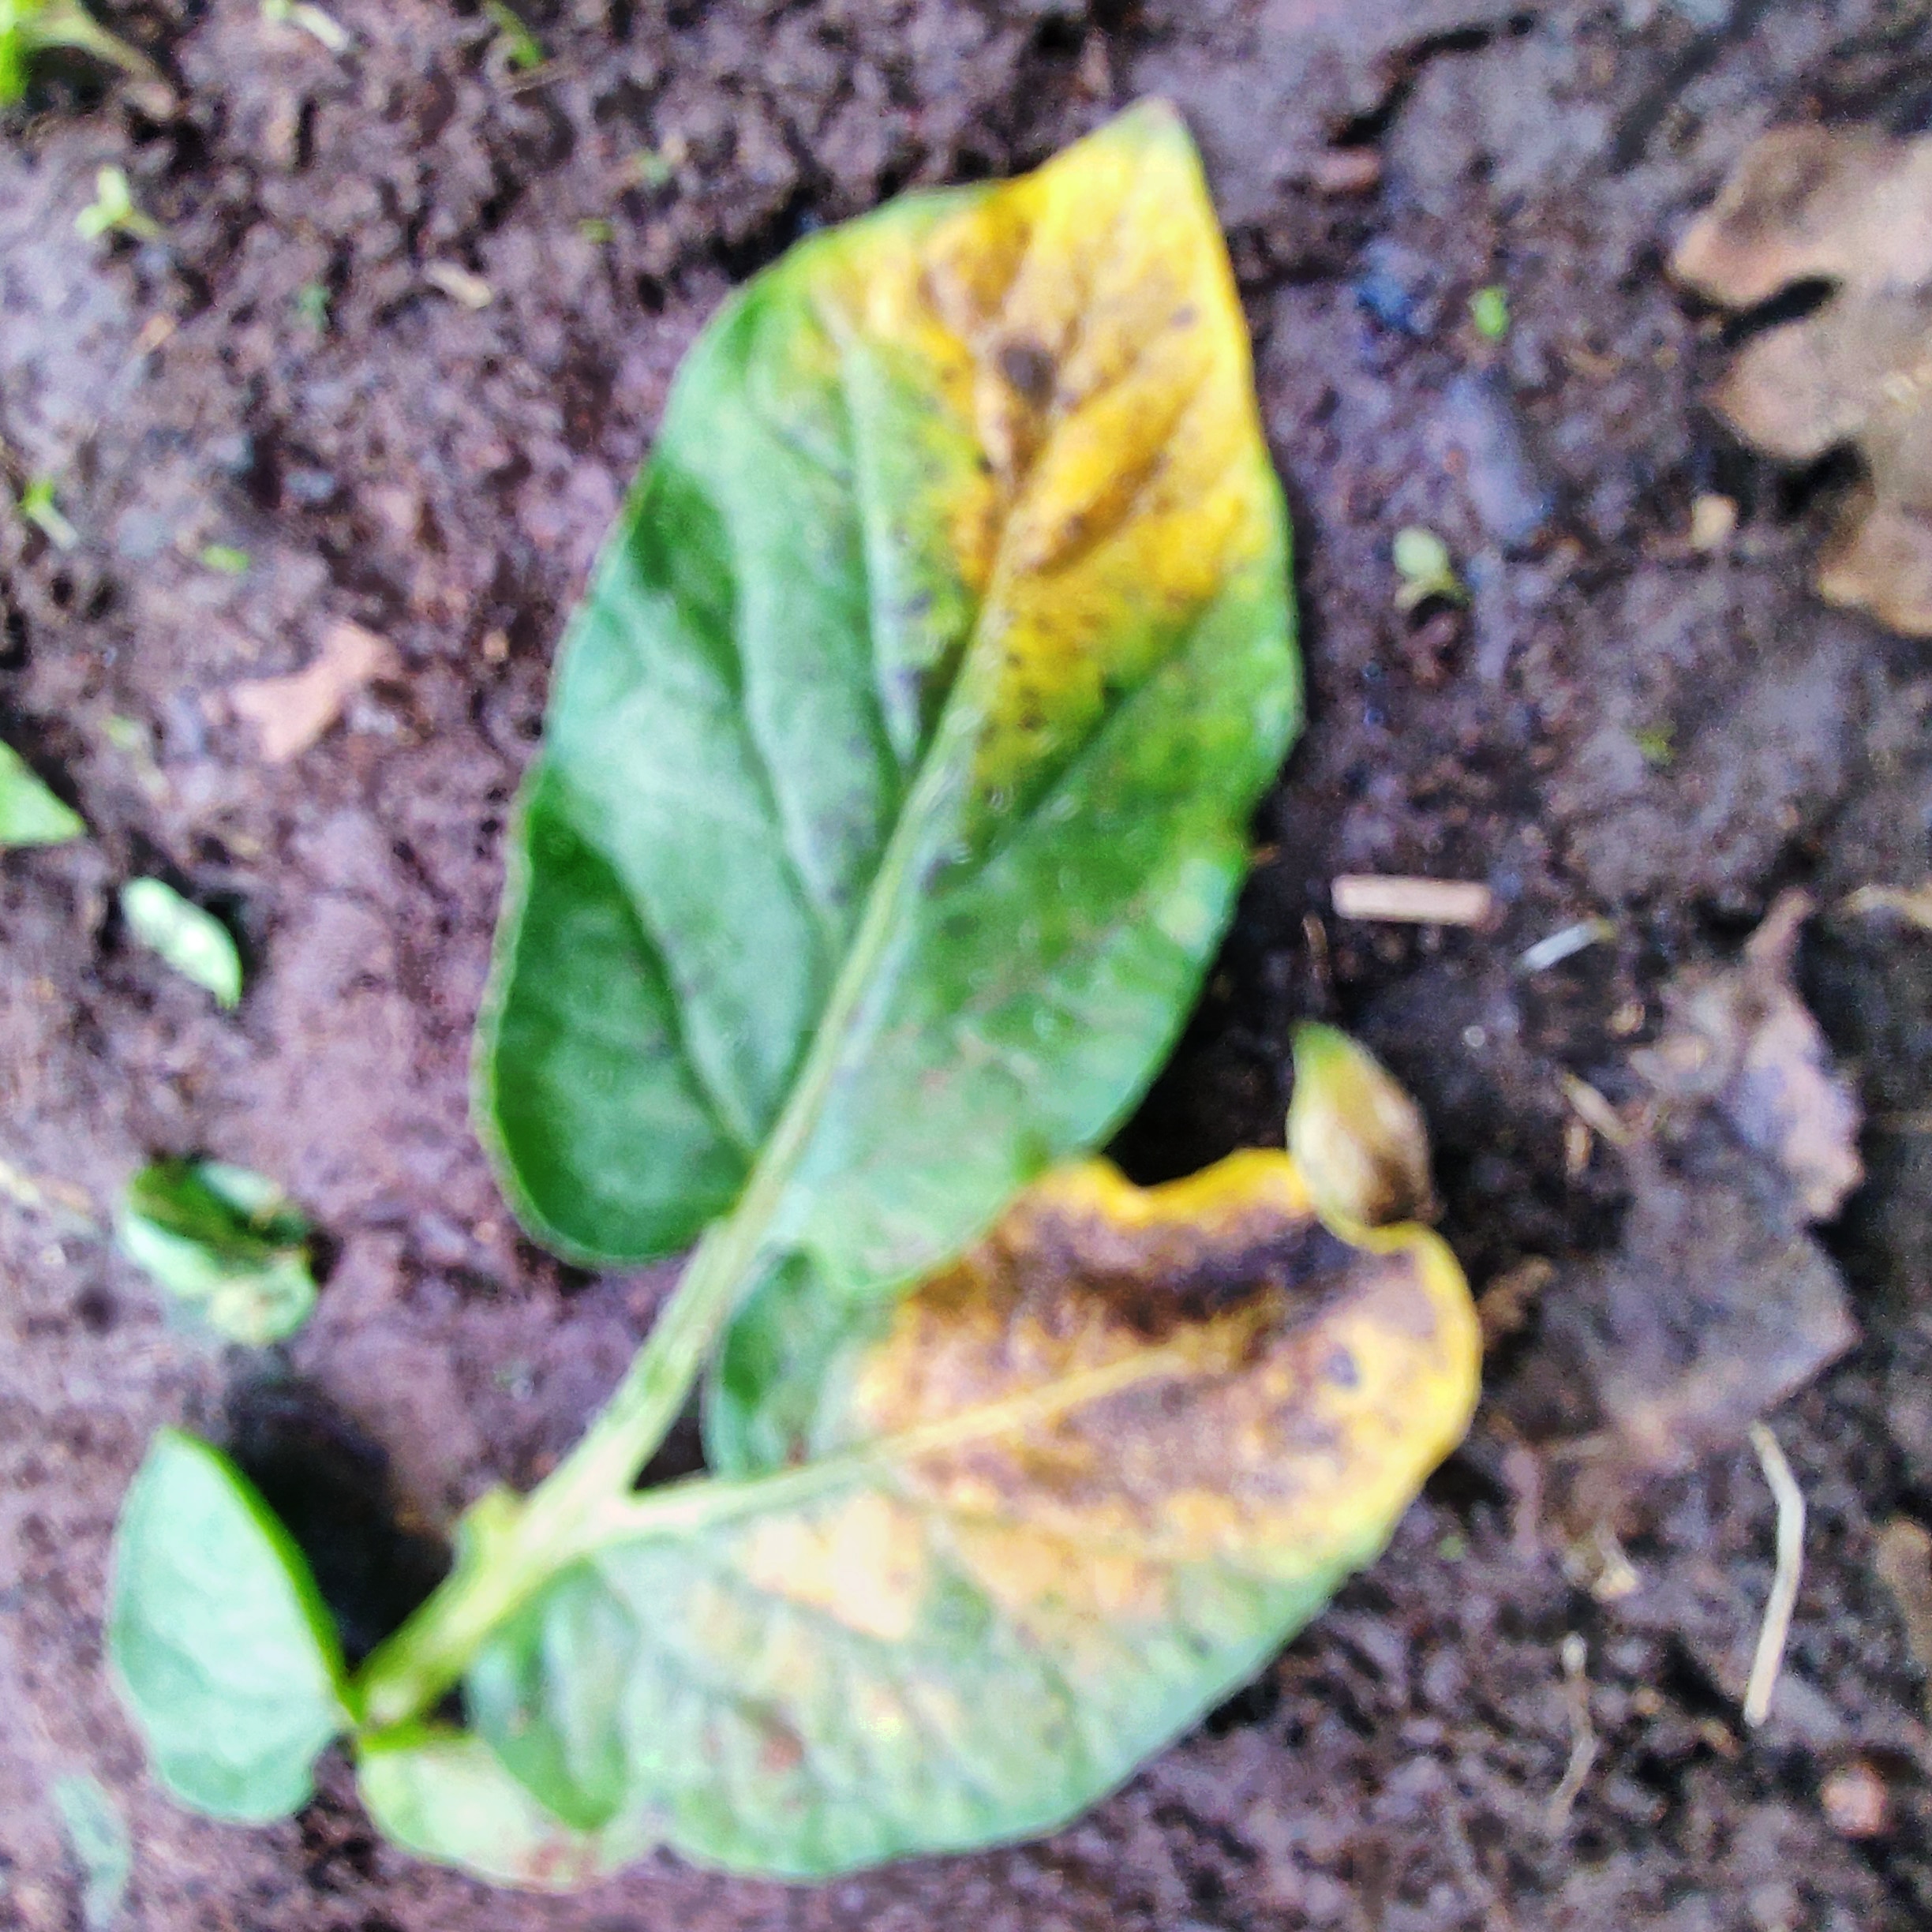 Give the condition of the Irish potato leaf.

late blight
